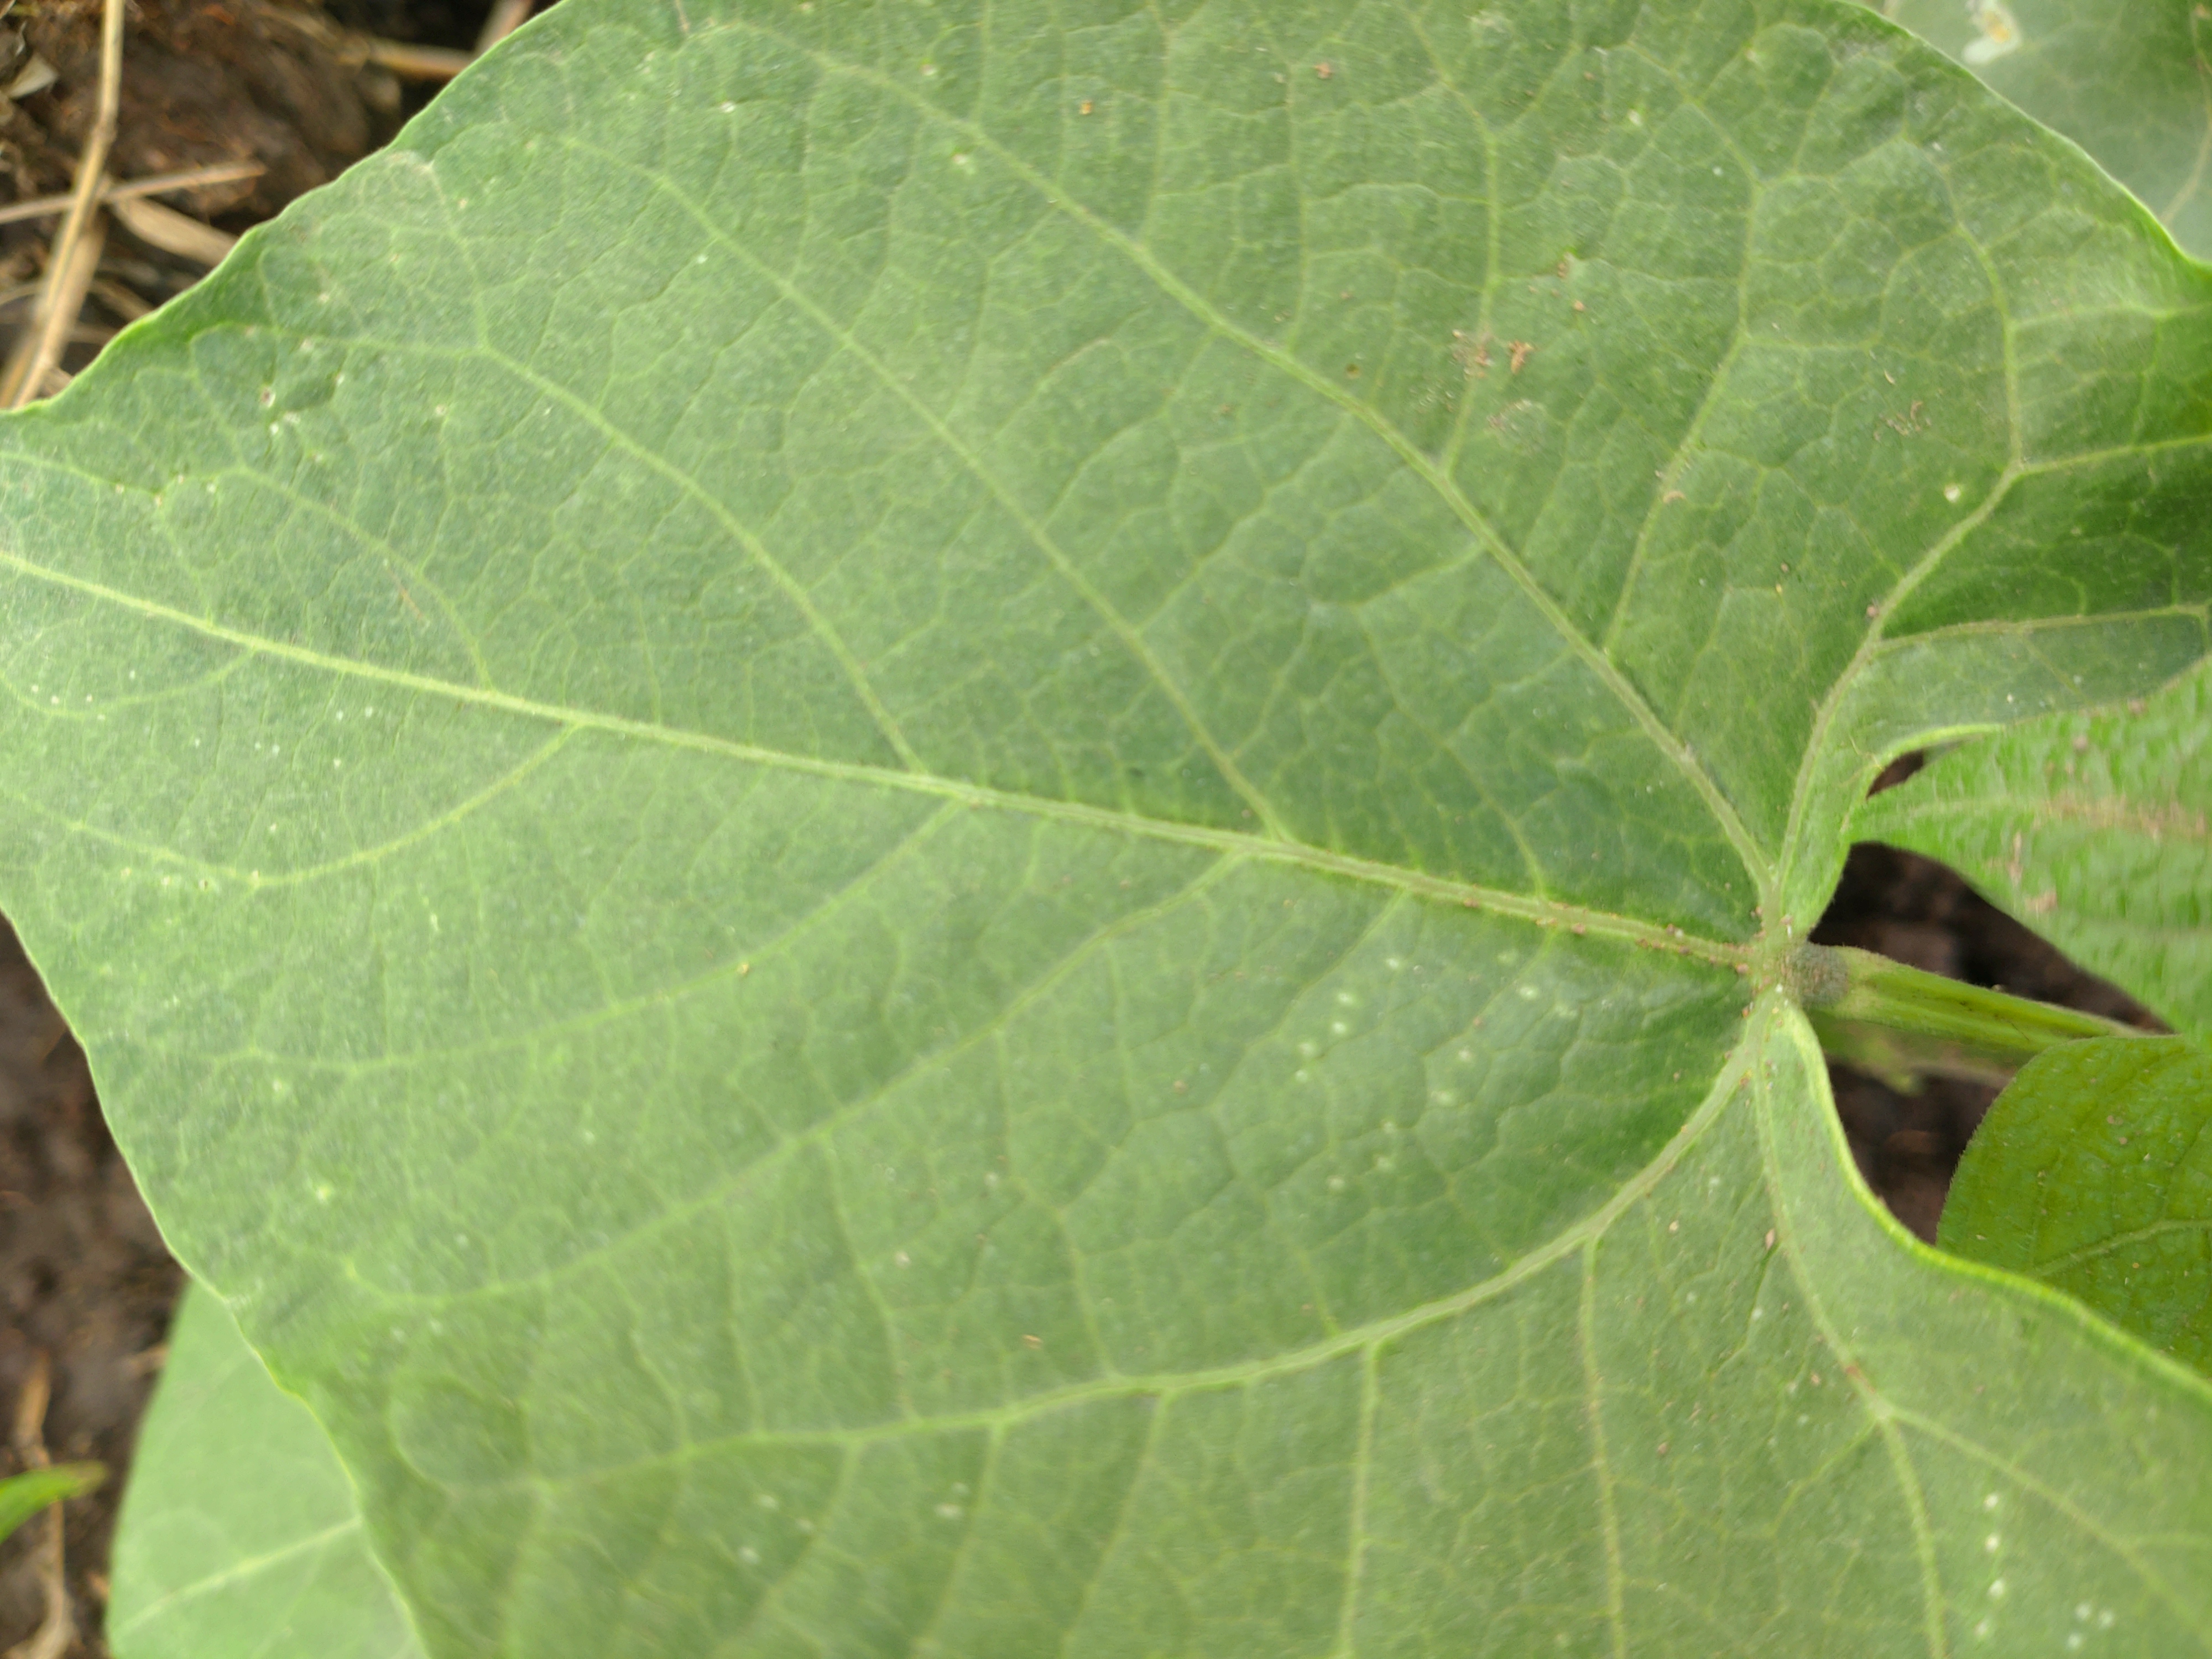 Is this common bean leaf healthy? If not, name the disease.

healthy
